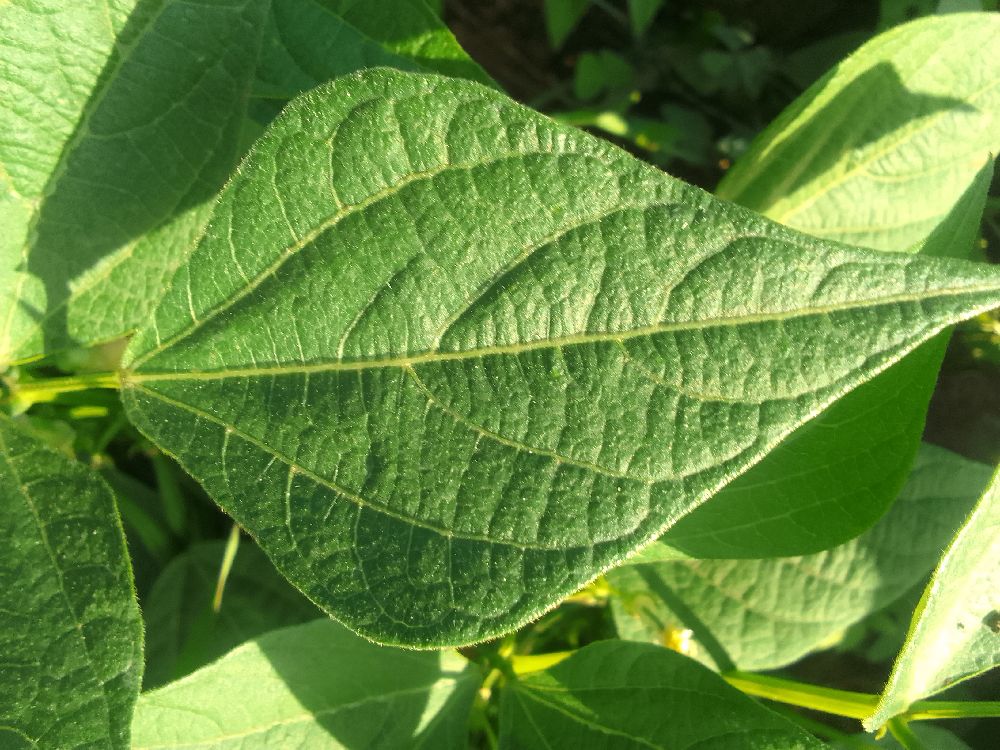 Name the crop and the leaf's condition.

common bean, healthy
